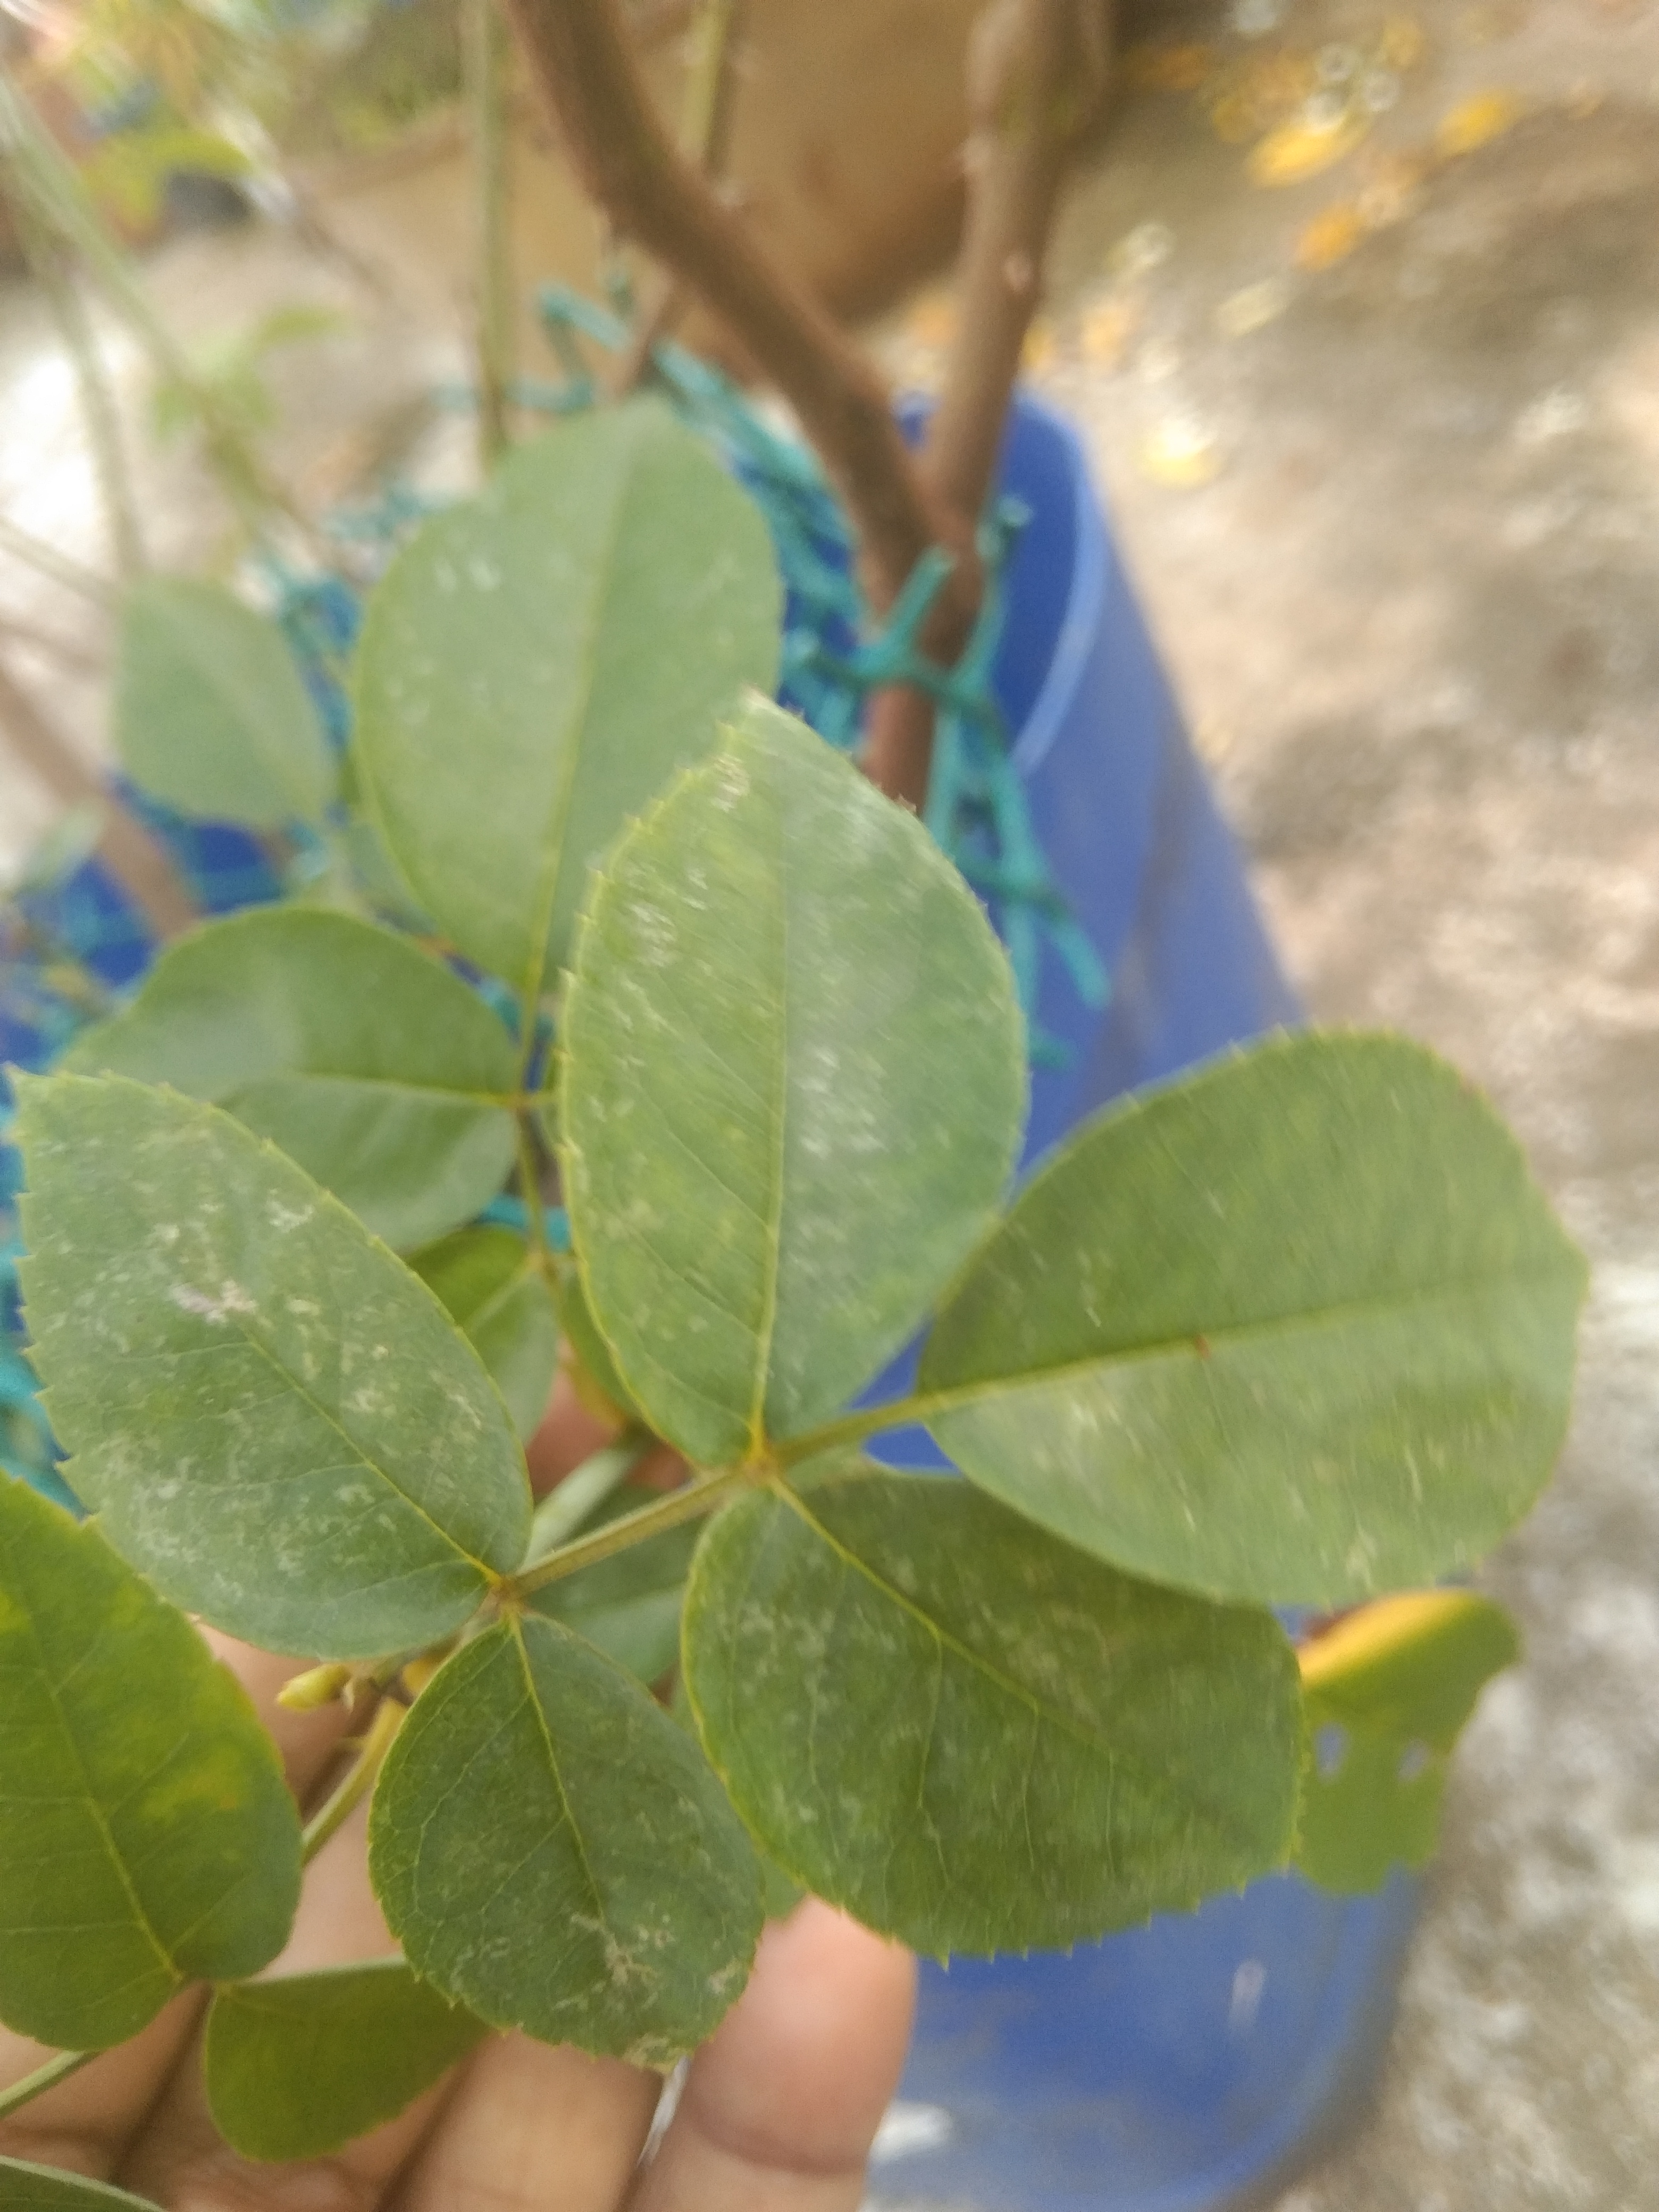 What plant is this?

rose
